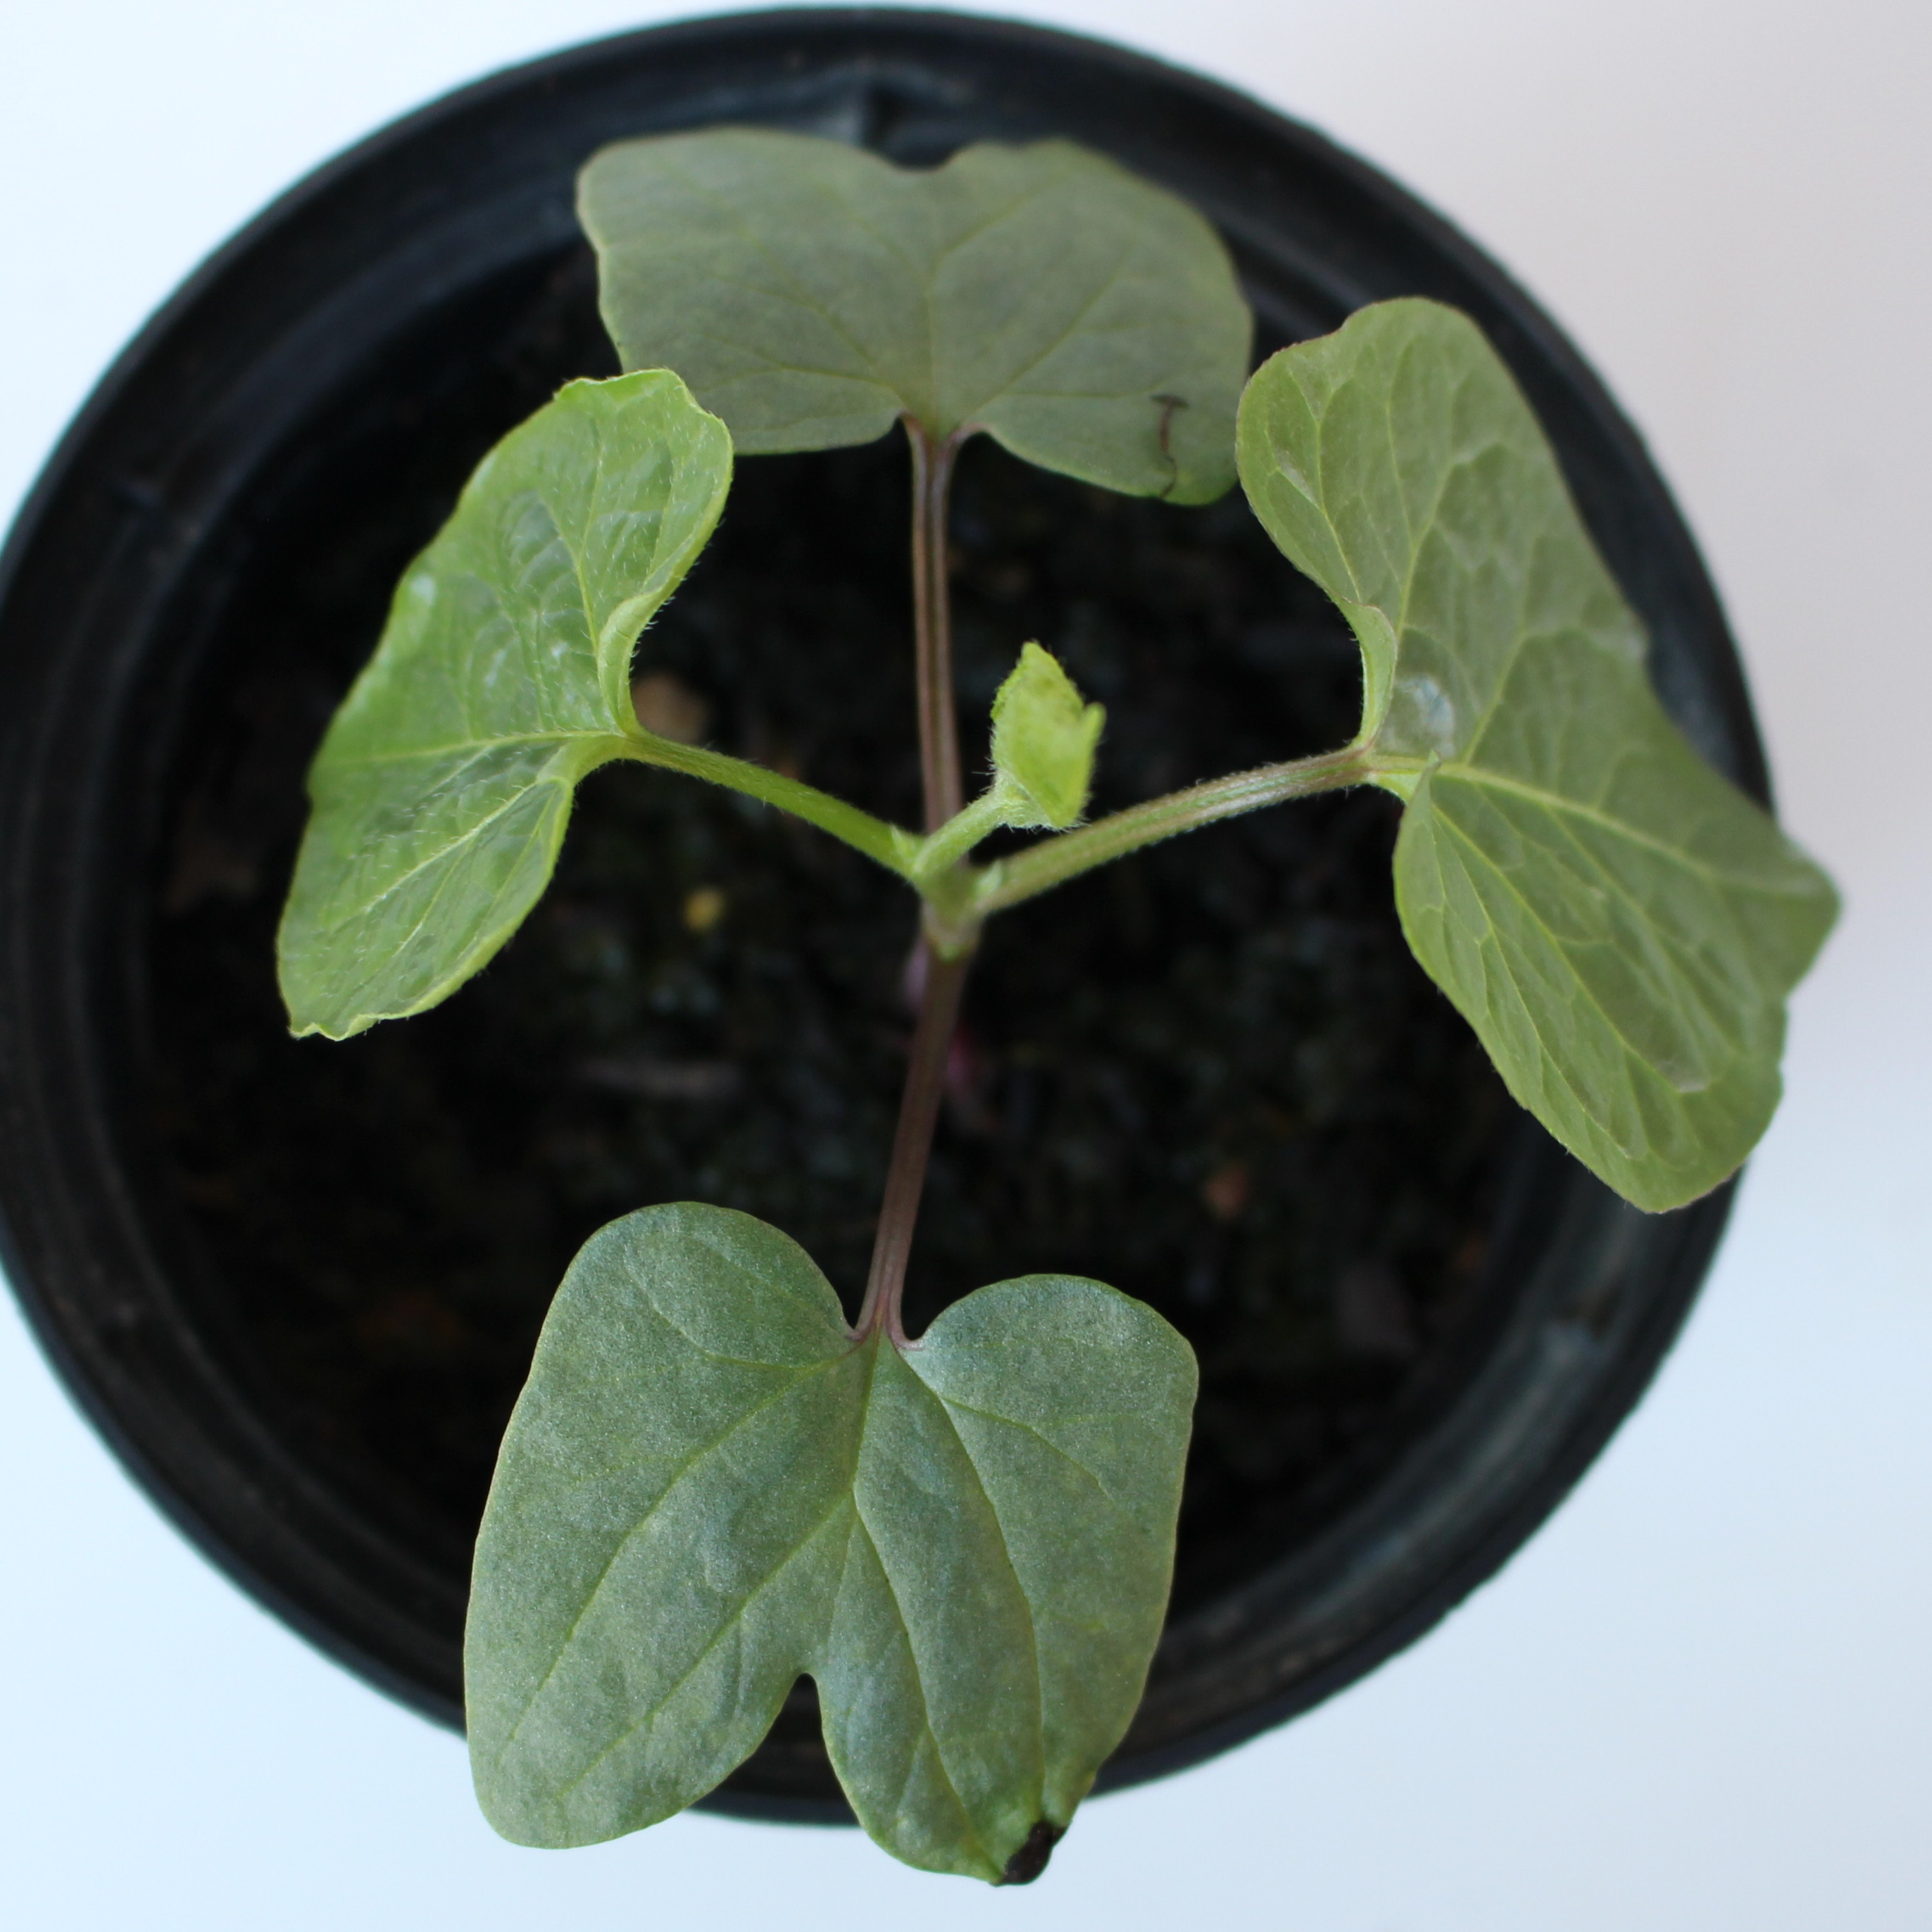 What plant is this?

Convolvulus arvensis
